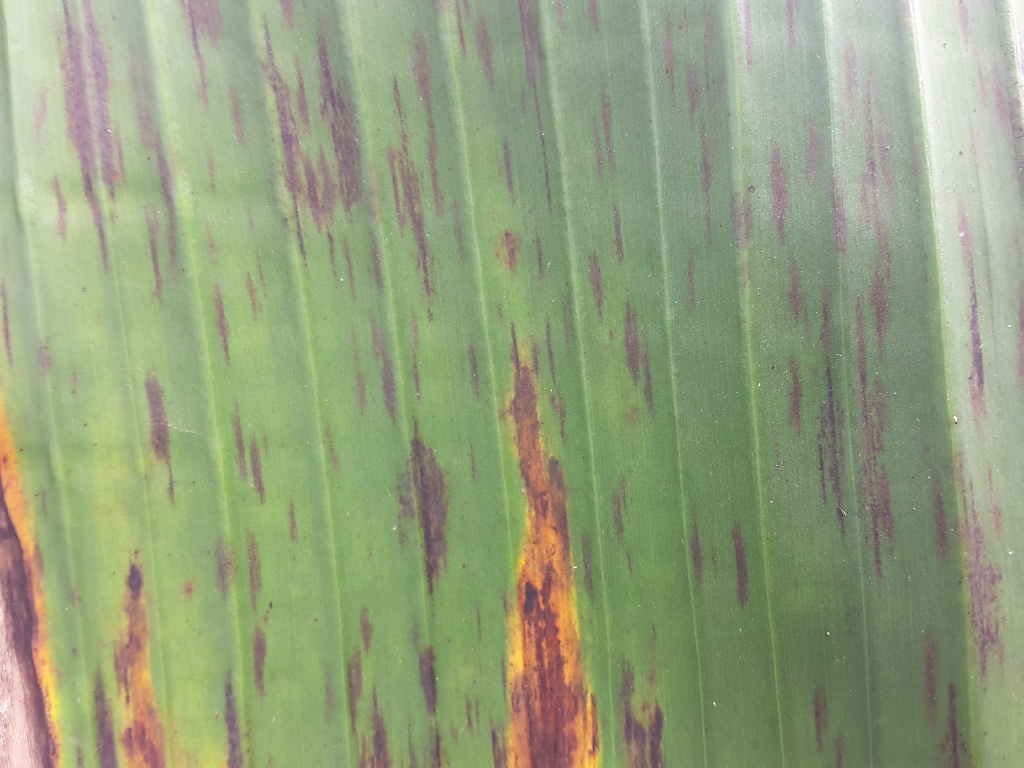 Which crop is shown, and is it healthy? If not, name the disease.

banana, black sigatoka
